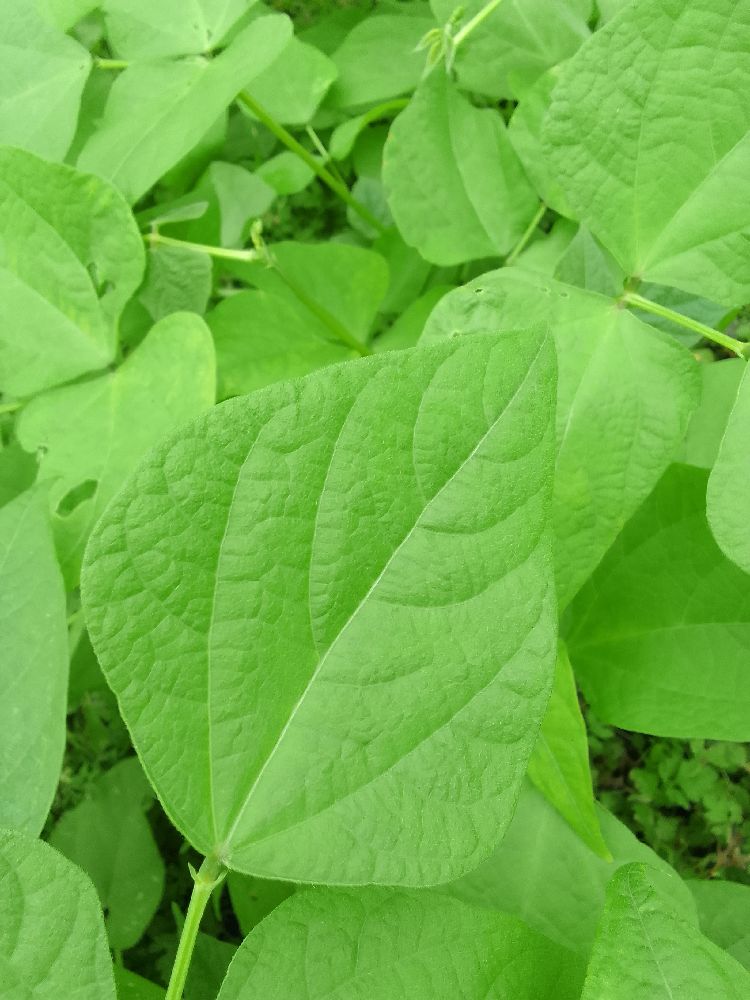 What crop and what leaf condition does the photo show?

common bean, healthy
